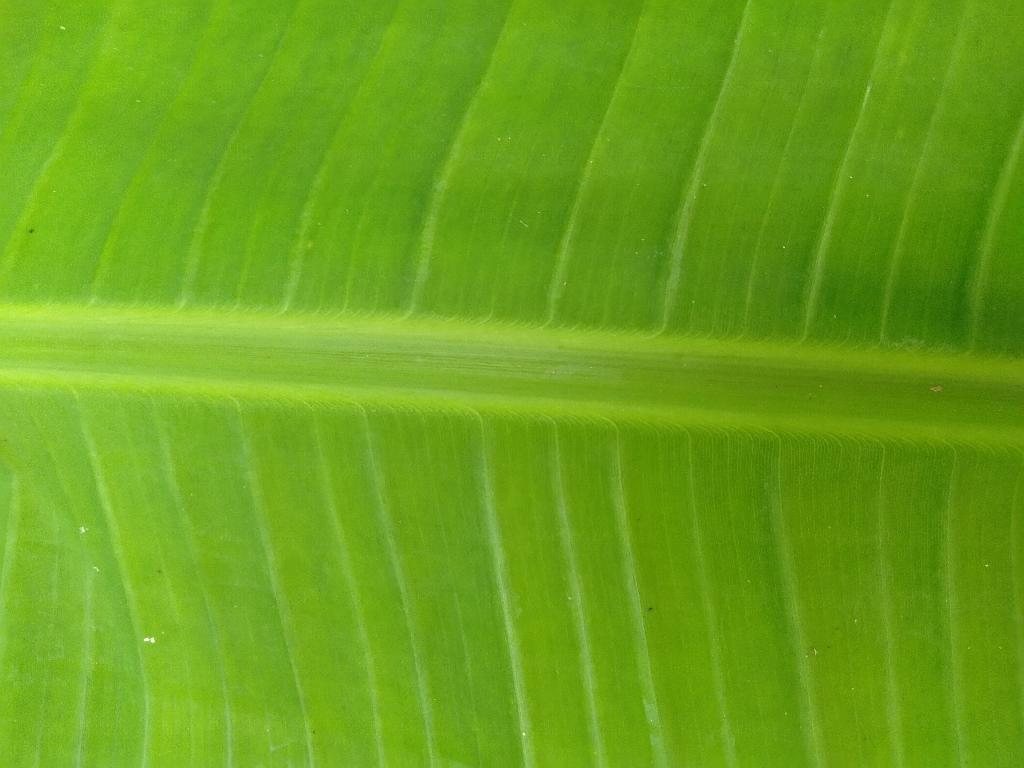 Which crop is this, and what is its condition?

banana, healthy
